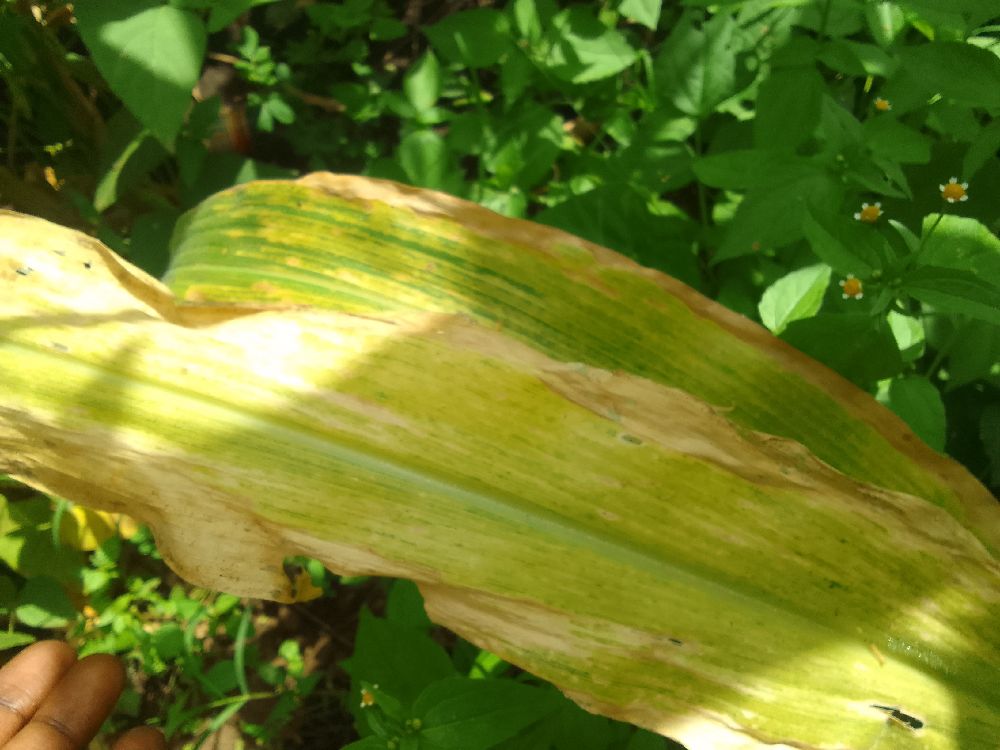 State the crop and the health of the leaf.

maize, maize lethal necrosis
